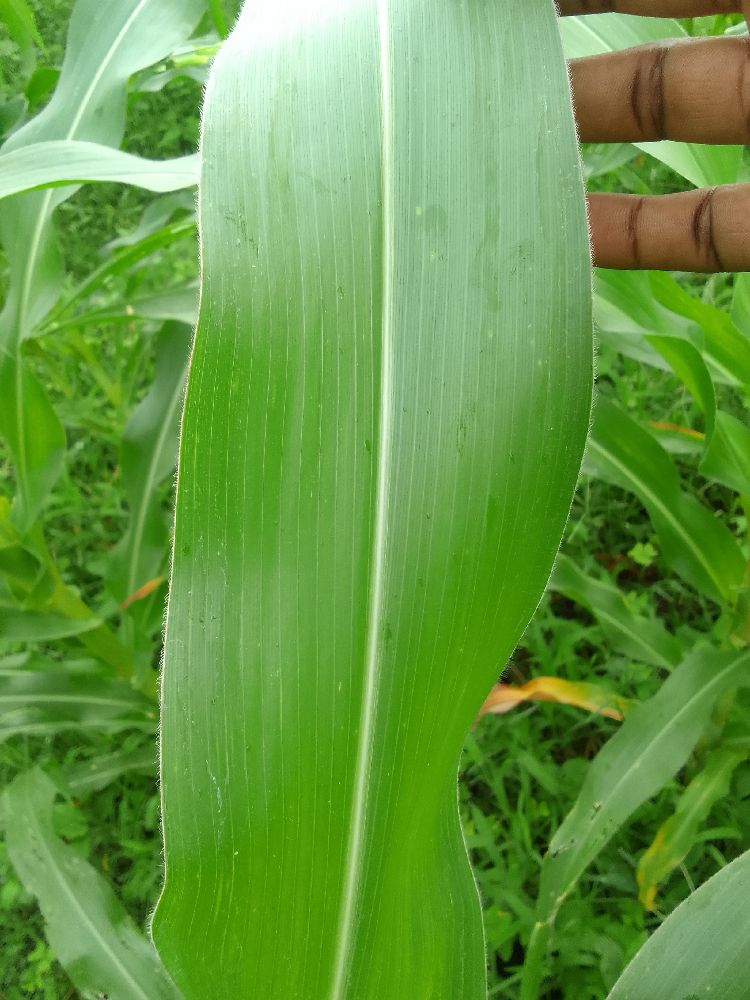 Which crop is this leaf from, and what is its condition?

maize, healthy
